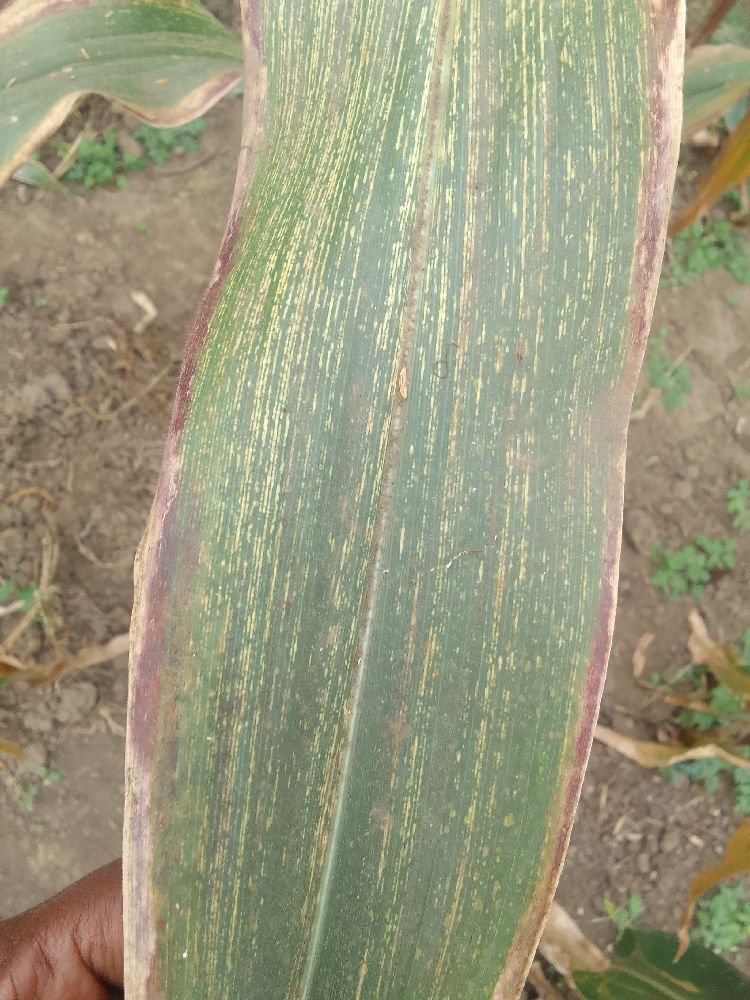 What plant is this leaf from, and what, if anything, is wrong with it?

maize, maize streak virus
